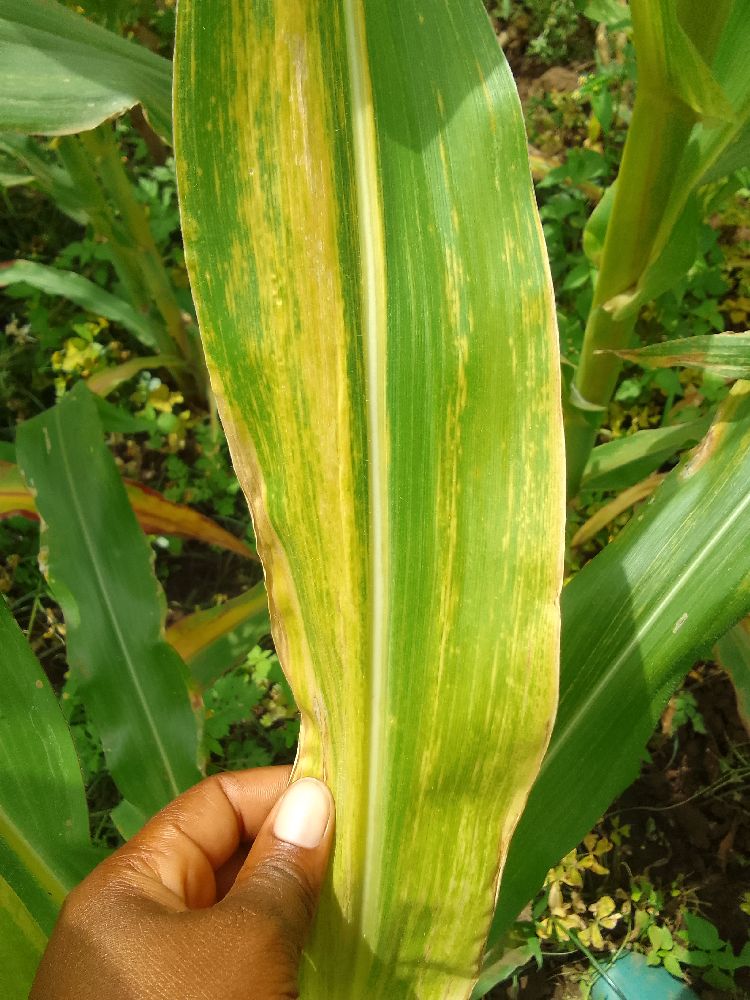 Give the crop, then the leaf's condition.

maize, maize lethal necrosis
